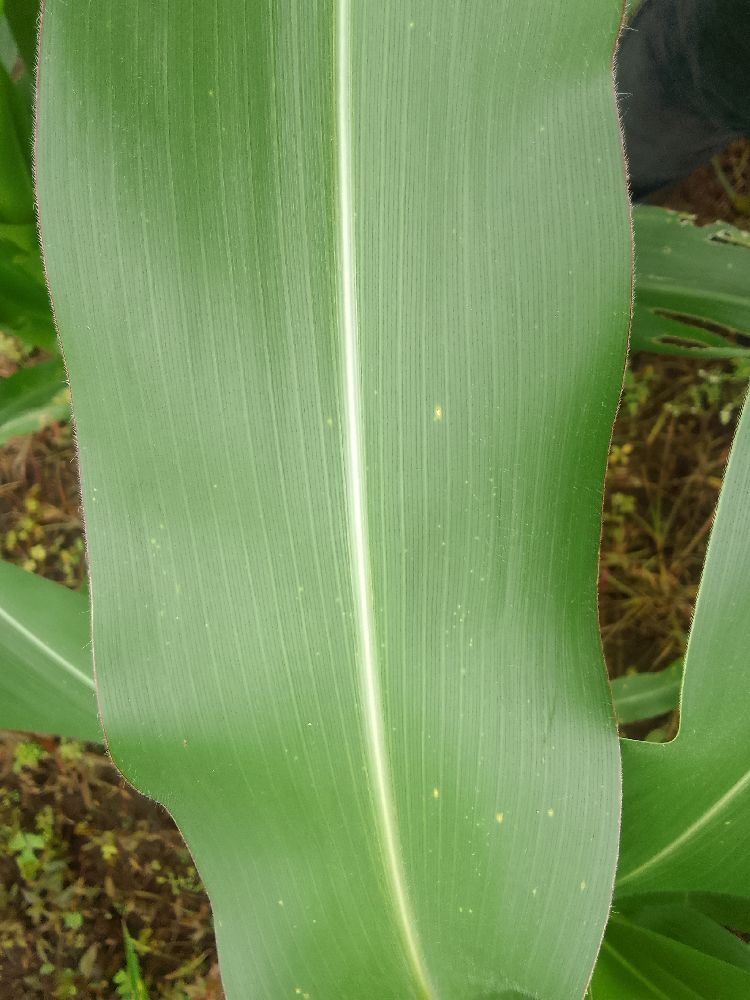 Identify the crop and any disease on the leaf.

maize, healthy
